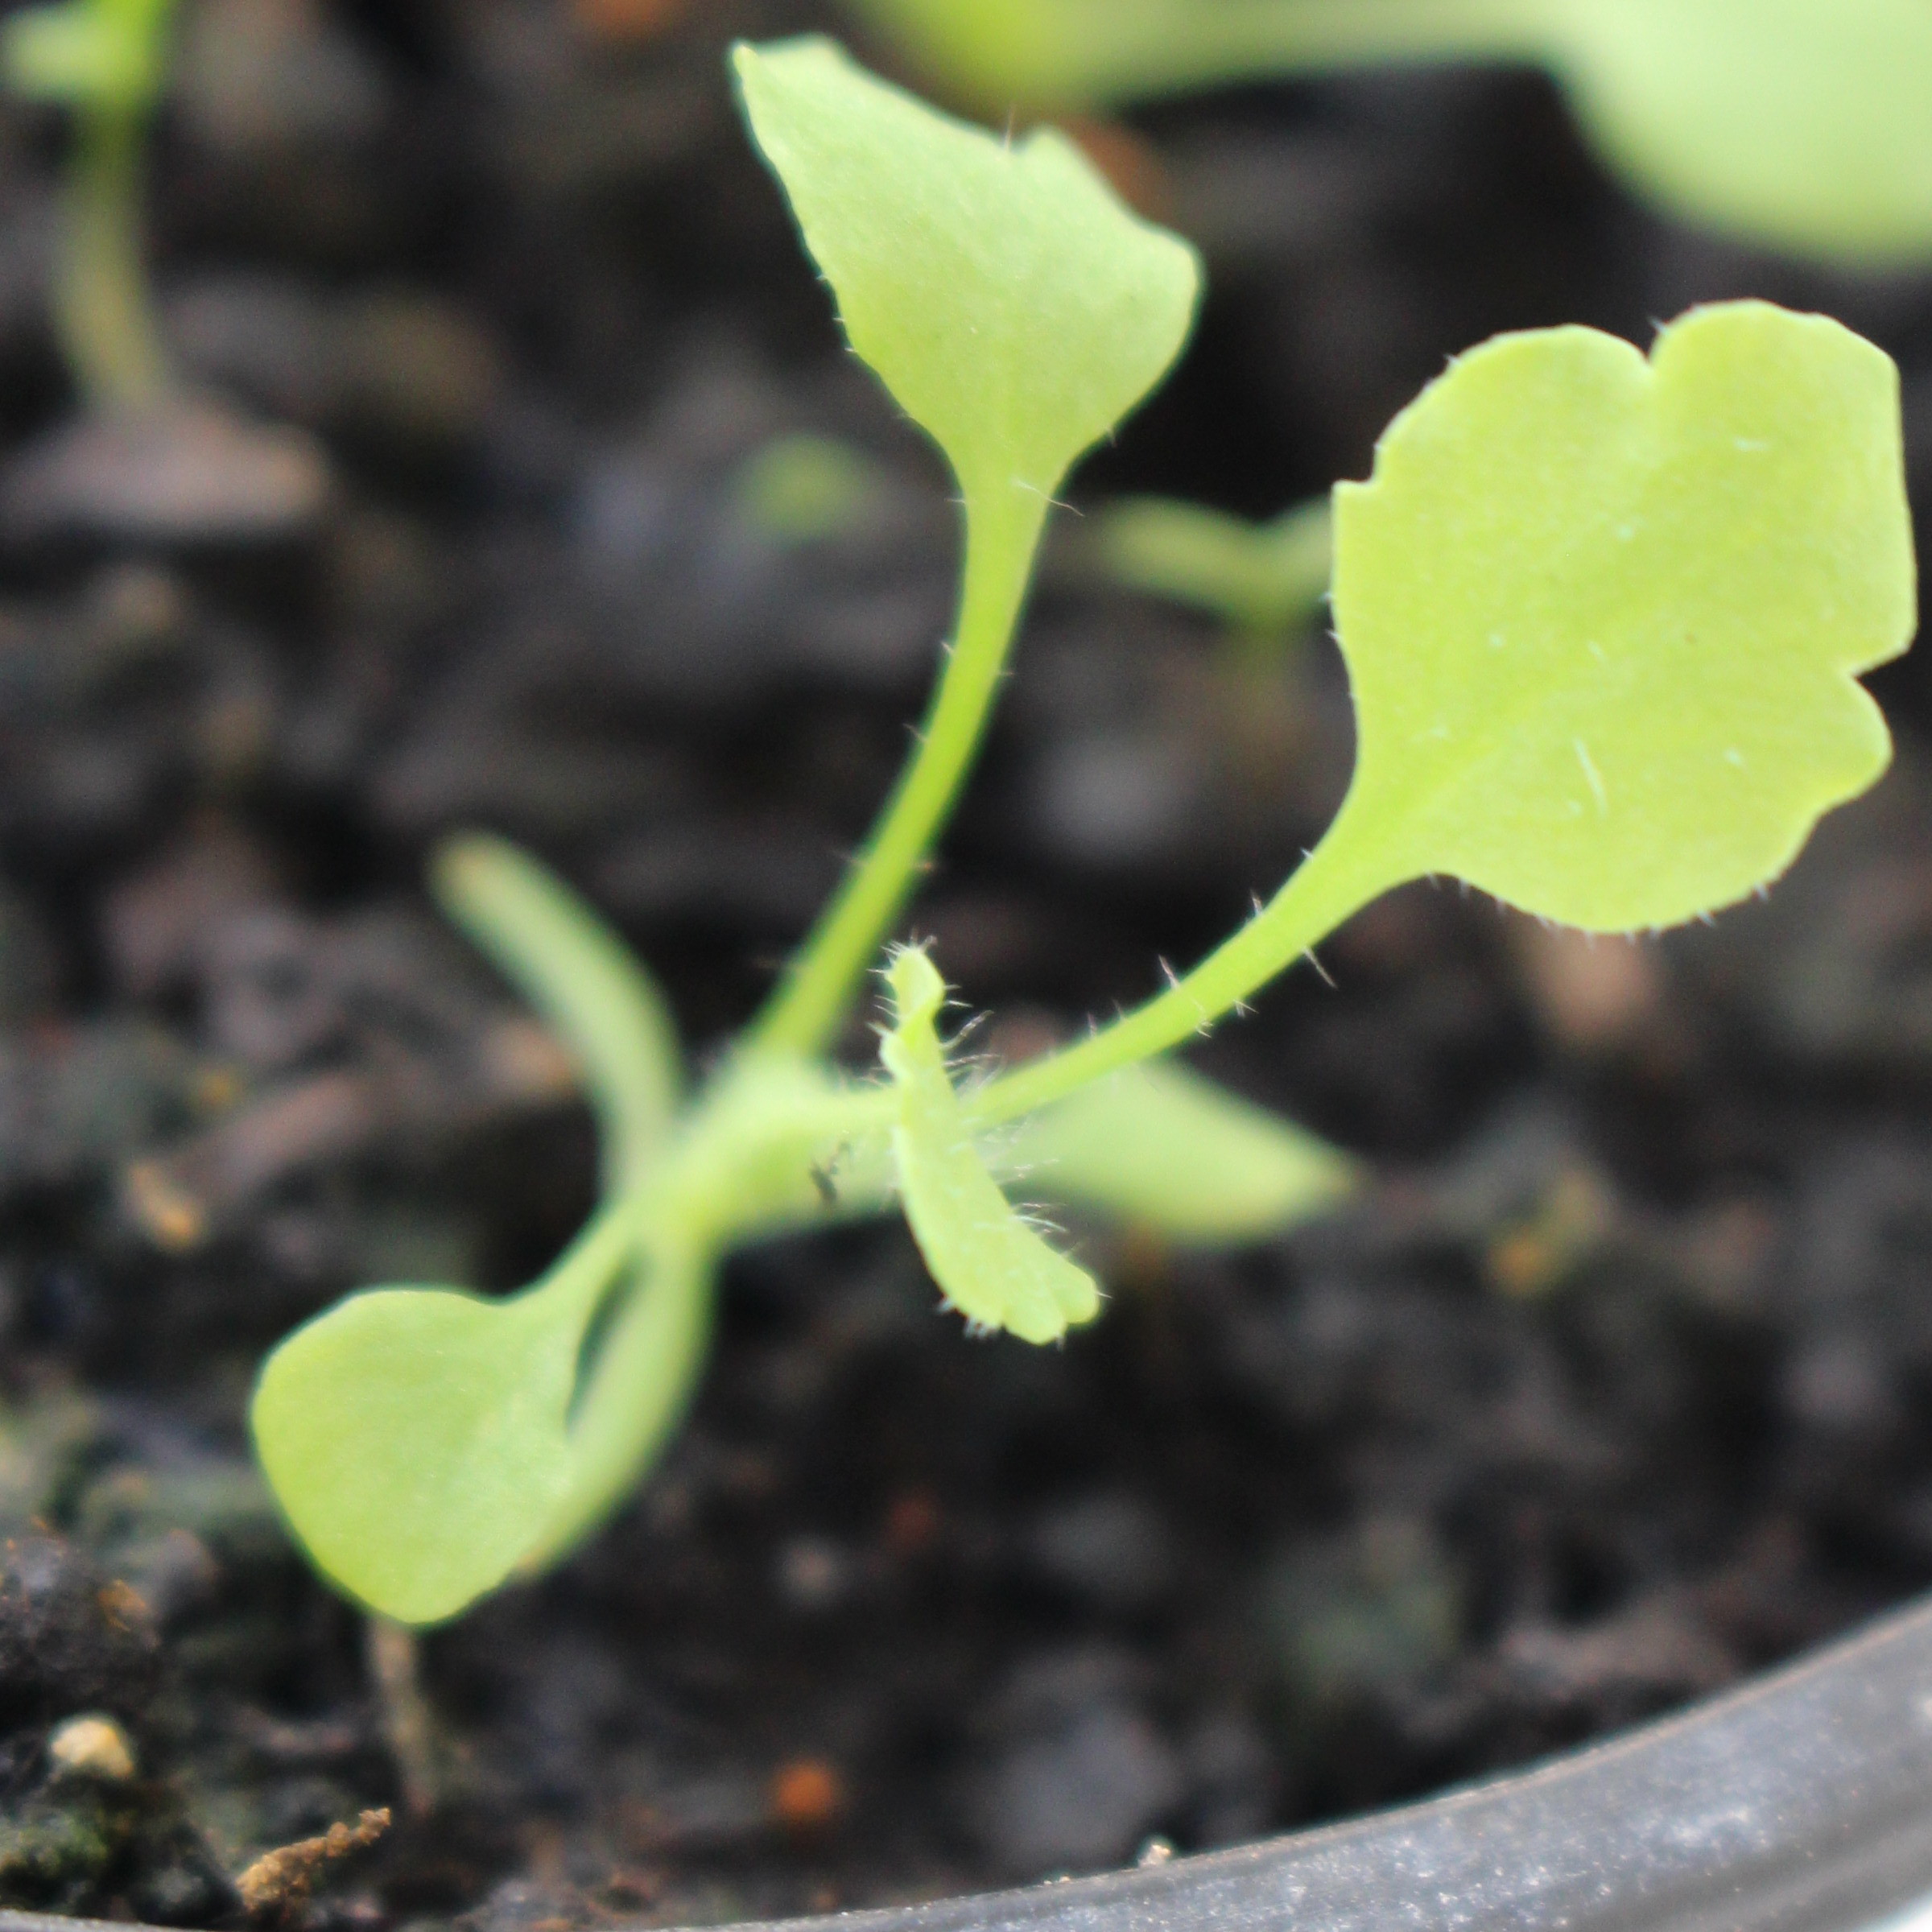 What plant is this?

Papaver rhoeas
